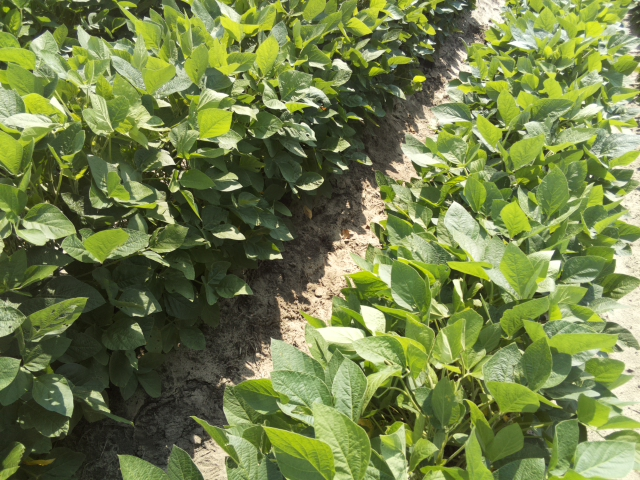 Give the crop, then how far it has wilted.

soybean, leaves with no wilting
